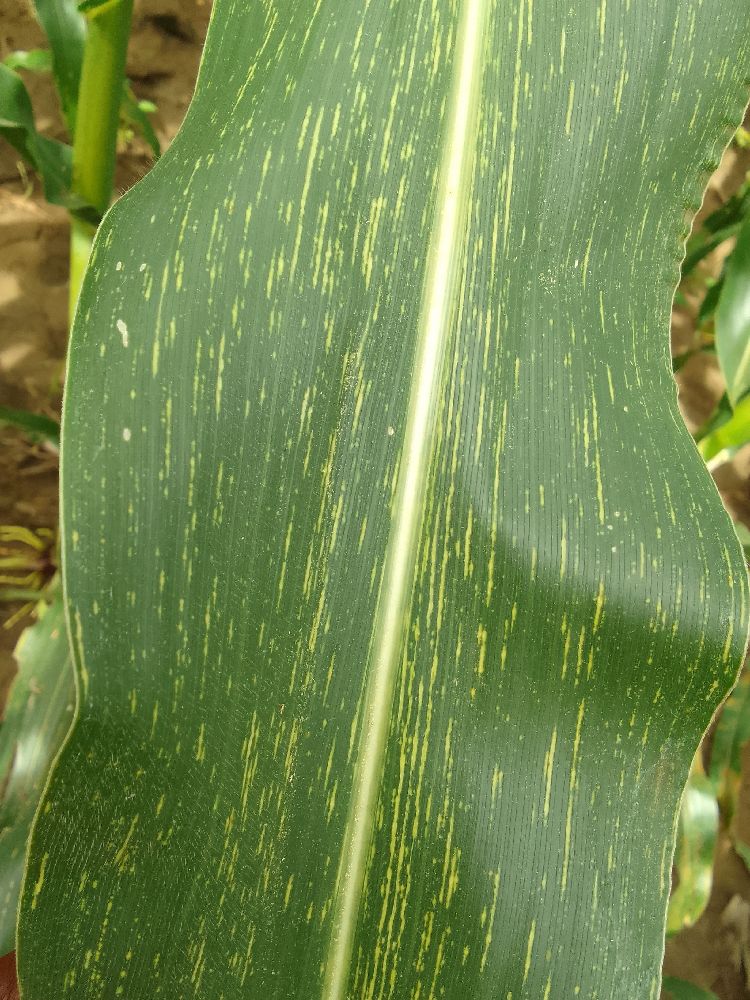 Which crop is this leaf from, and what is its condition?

maize, maize streak virus
